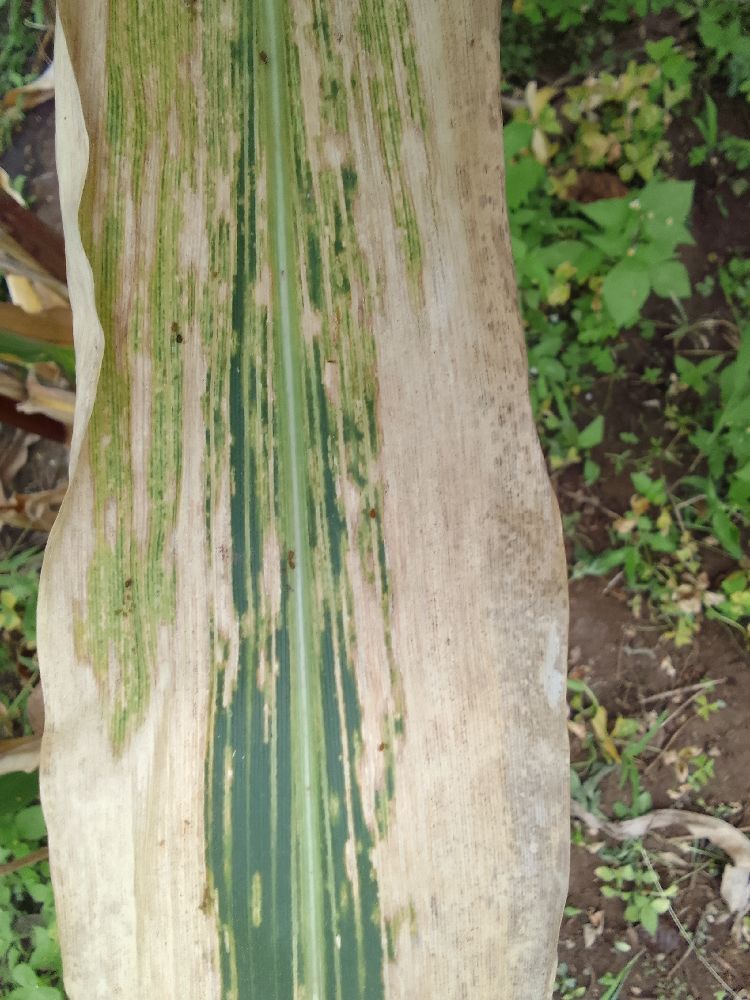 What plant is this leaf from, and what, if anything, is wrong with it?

maize, maize lethal necrosis
